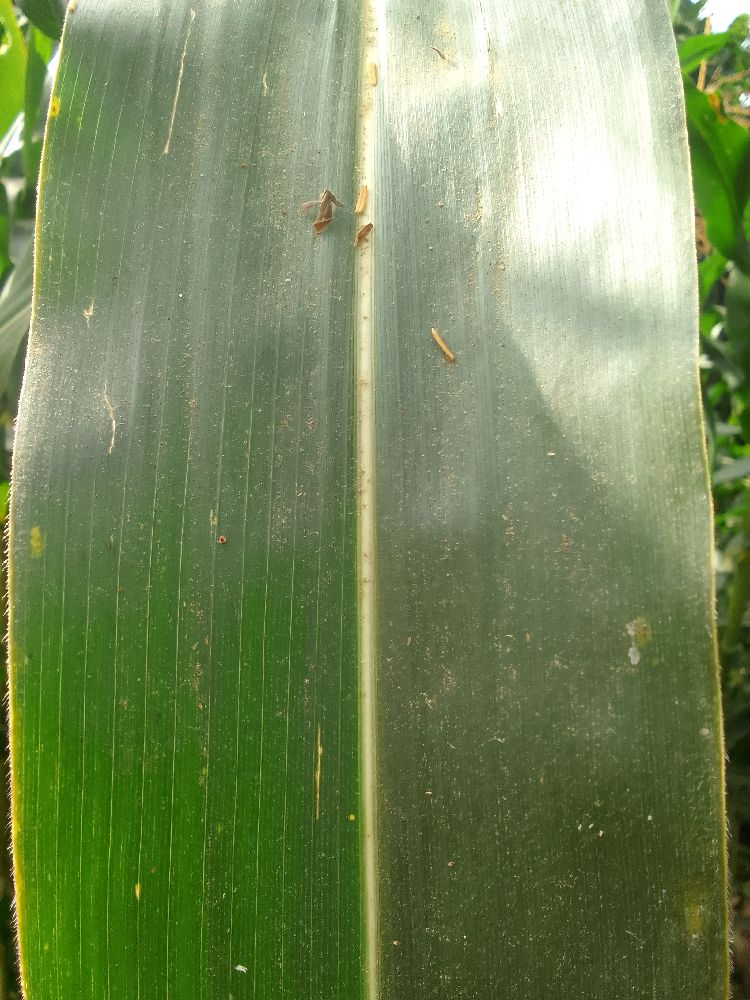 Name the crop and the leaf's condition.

maize, healthy
